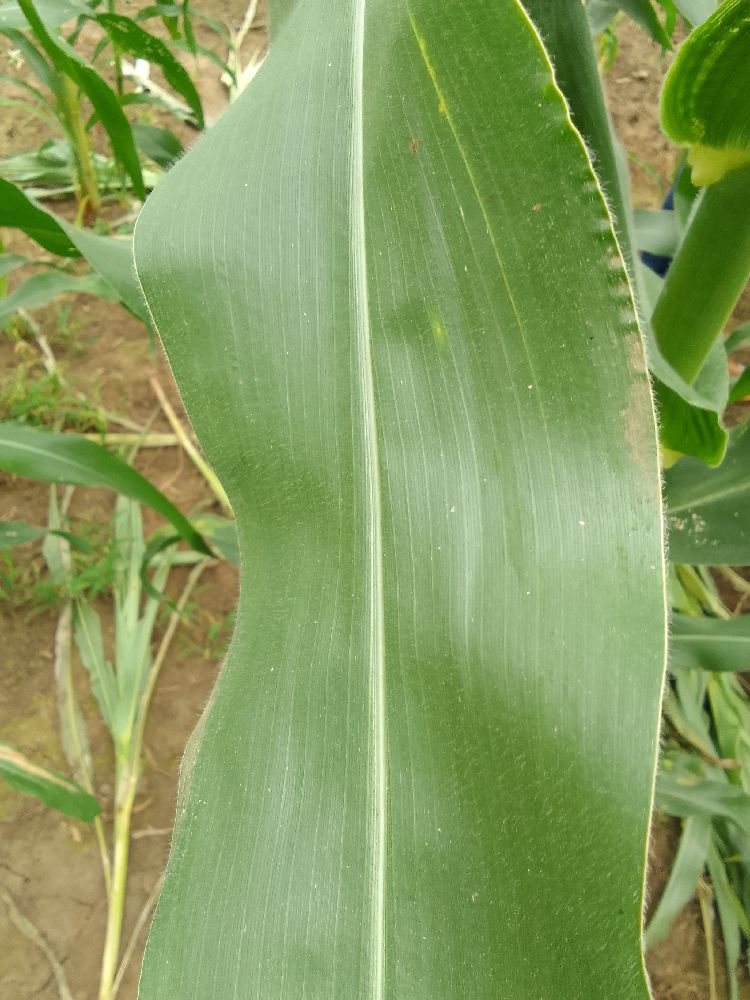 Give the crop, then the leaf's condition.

maize, healthy
